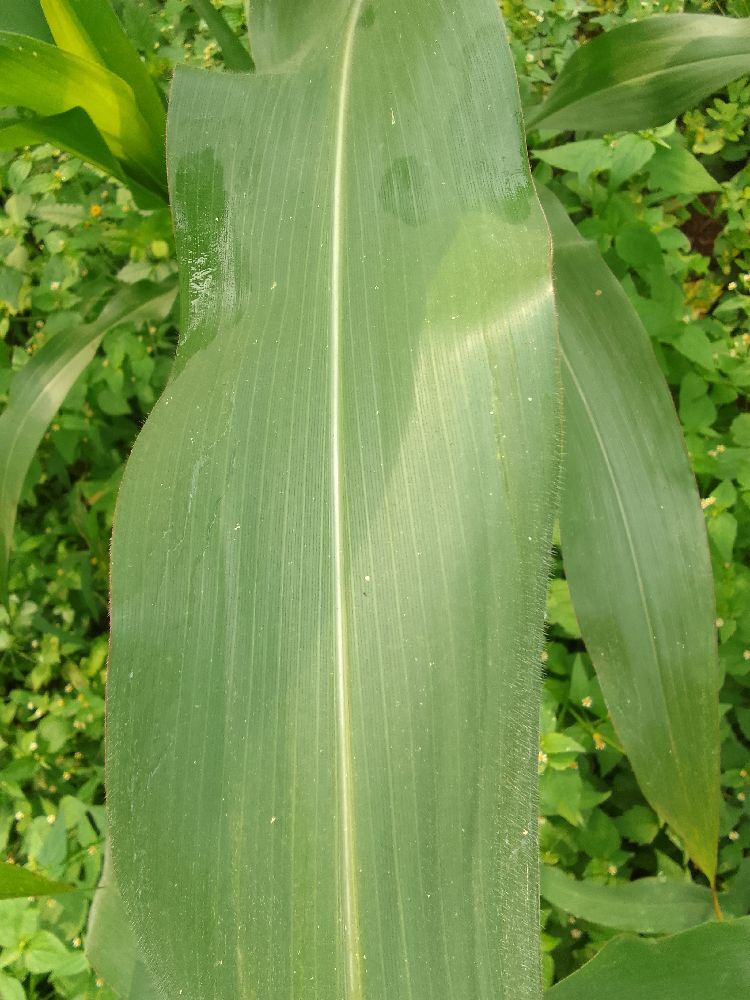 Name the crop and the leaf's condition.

maize, healthy
